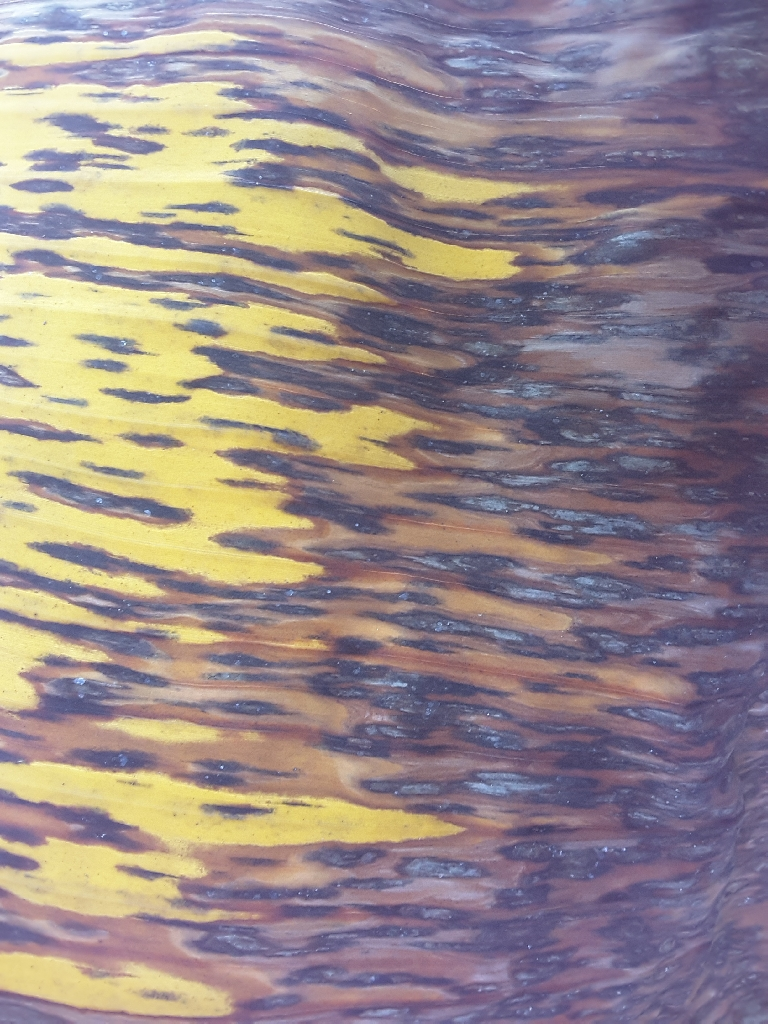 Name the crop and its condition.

banana, black sigatoka
